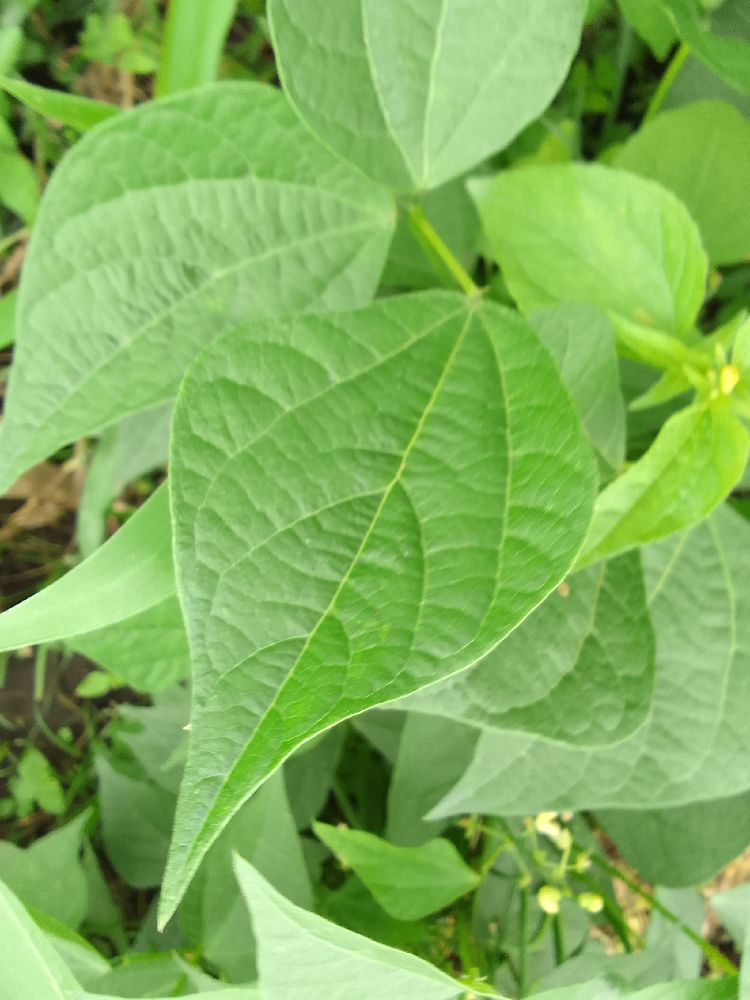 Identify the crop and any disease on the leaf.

common bean, healthy
